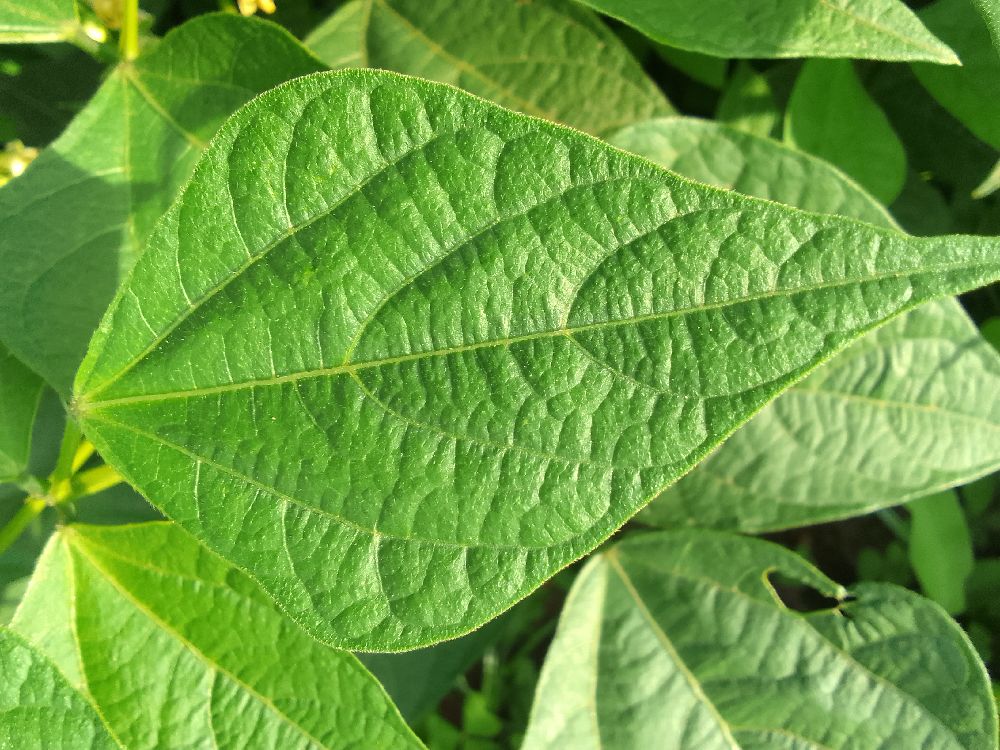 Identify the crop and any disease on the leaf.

common bean, healthy
